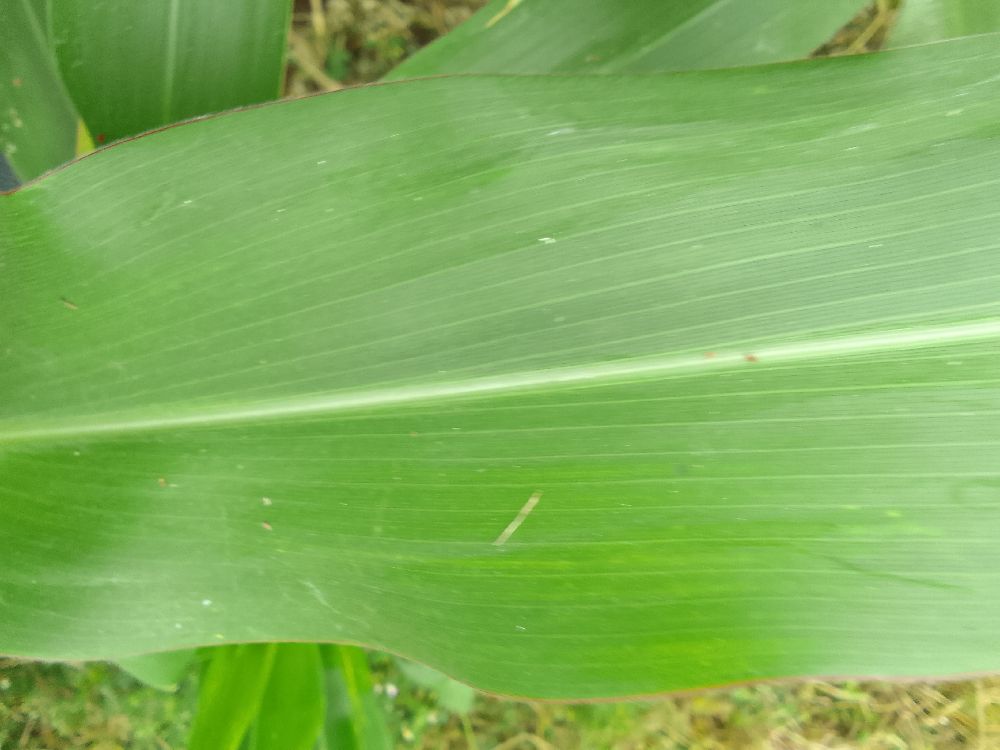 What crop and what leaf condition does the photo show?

maize, healthy
